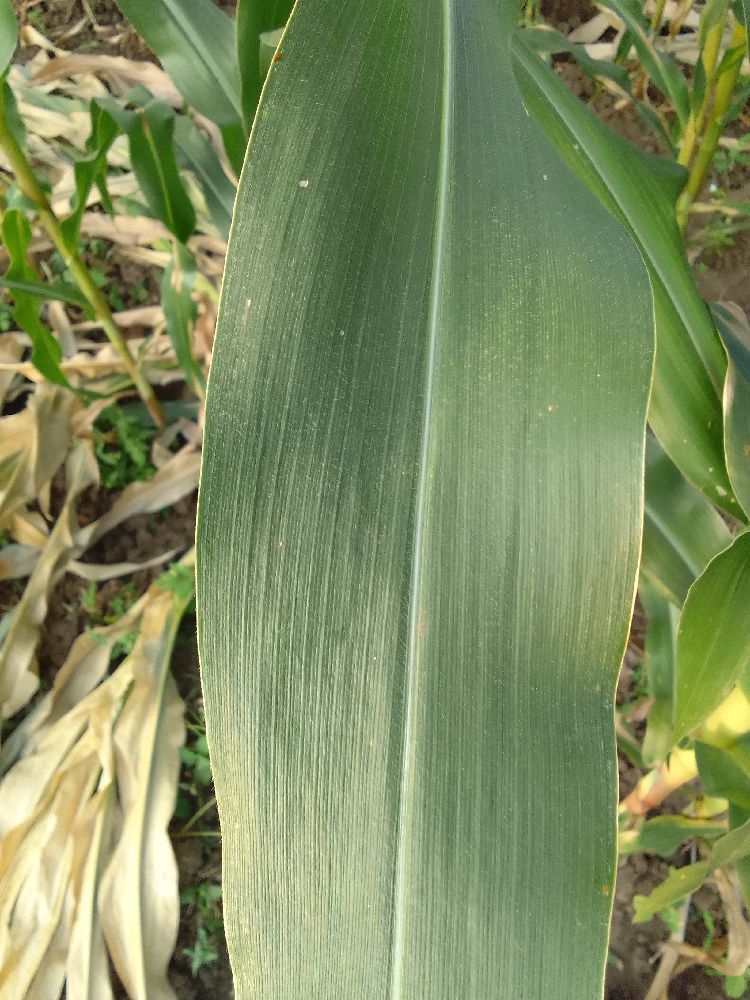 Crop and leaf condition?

maize, healthy
